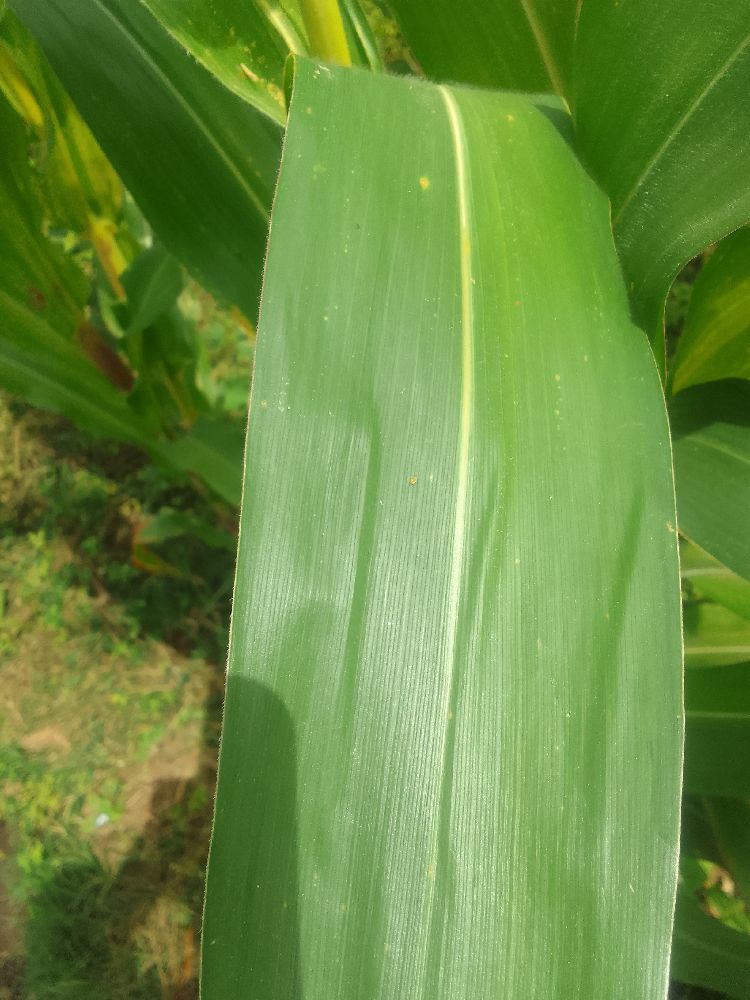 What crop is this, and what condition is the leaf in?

maize, healthy
